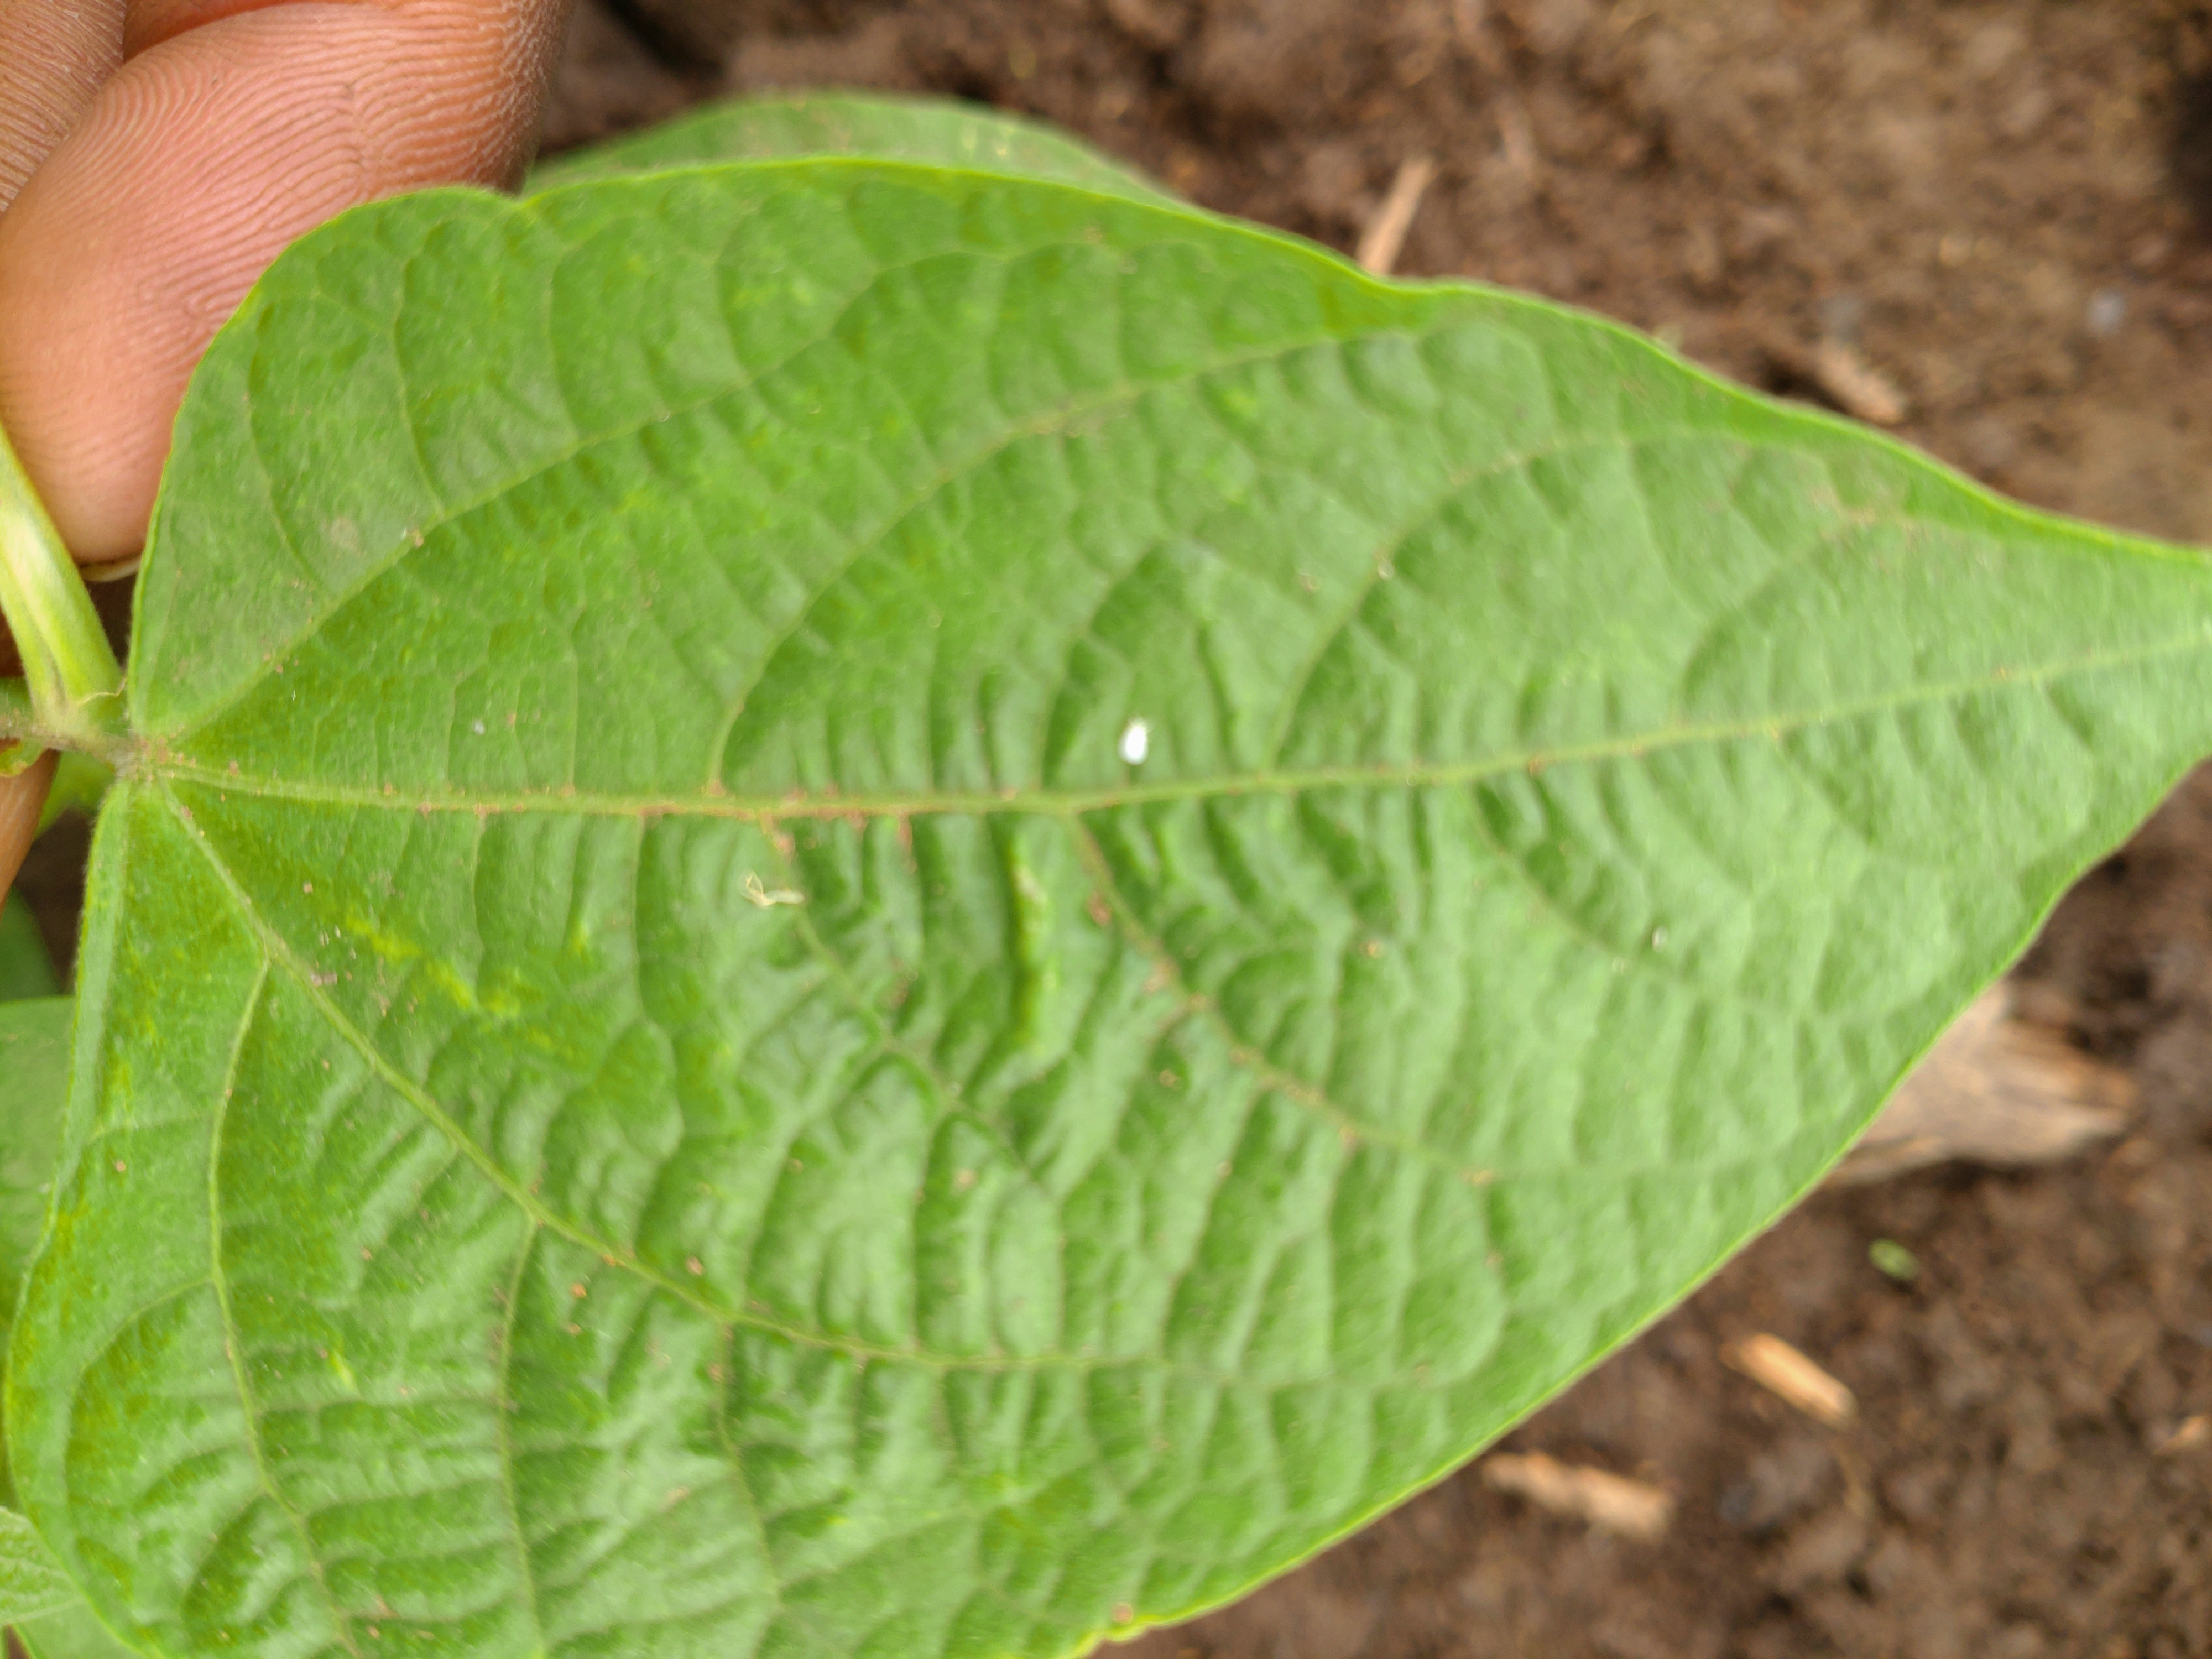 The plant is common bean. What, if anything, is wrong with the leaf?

healthy
